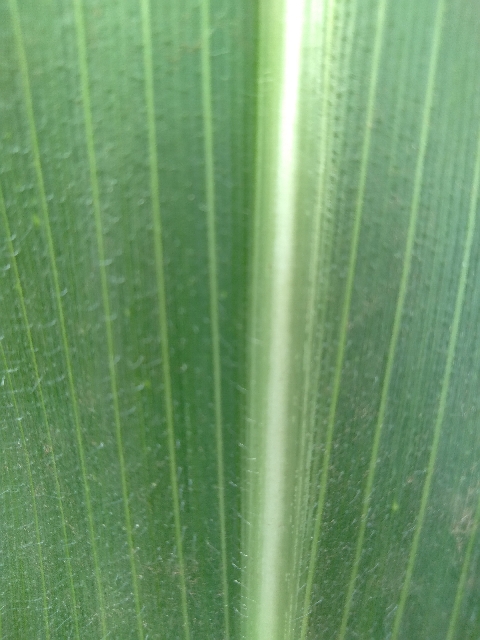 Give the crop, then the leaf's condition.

maize, healthy
